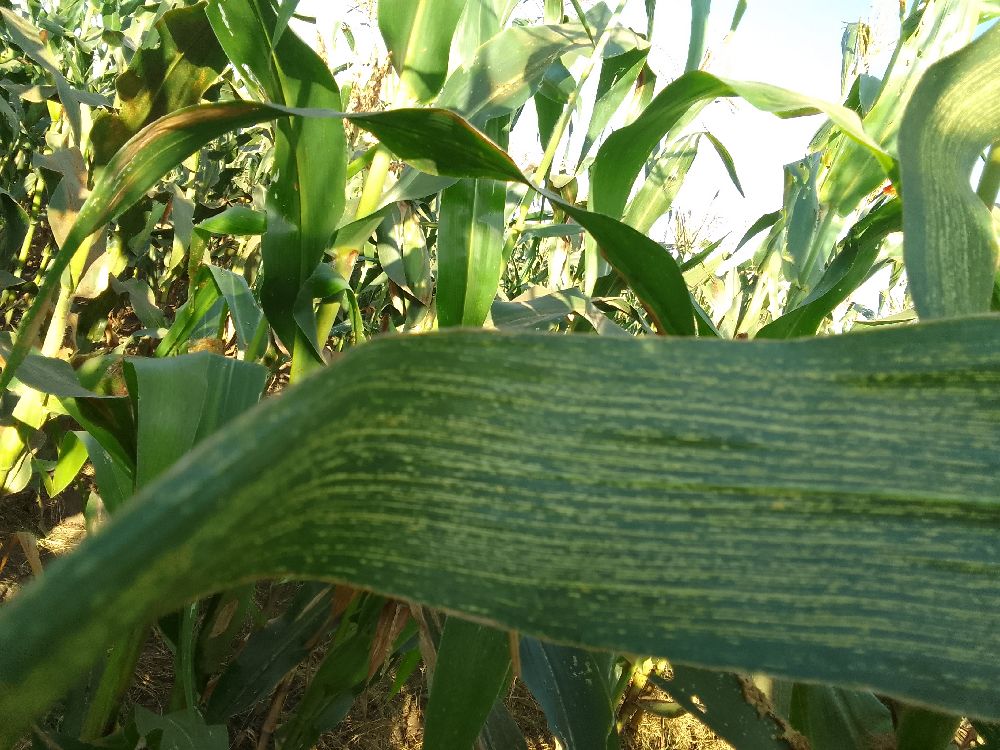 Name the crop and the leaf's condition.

maize, maize streak virus
